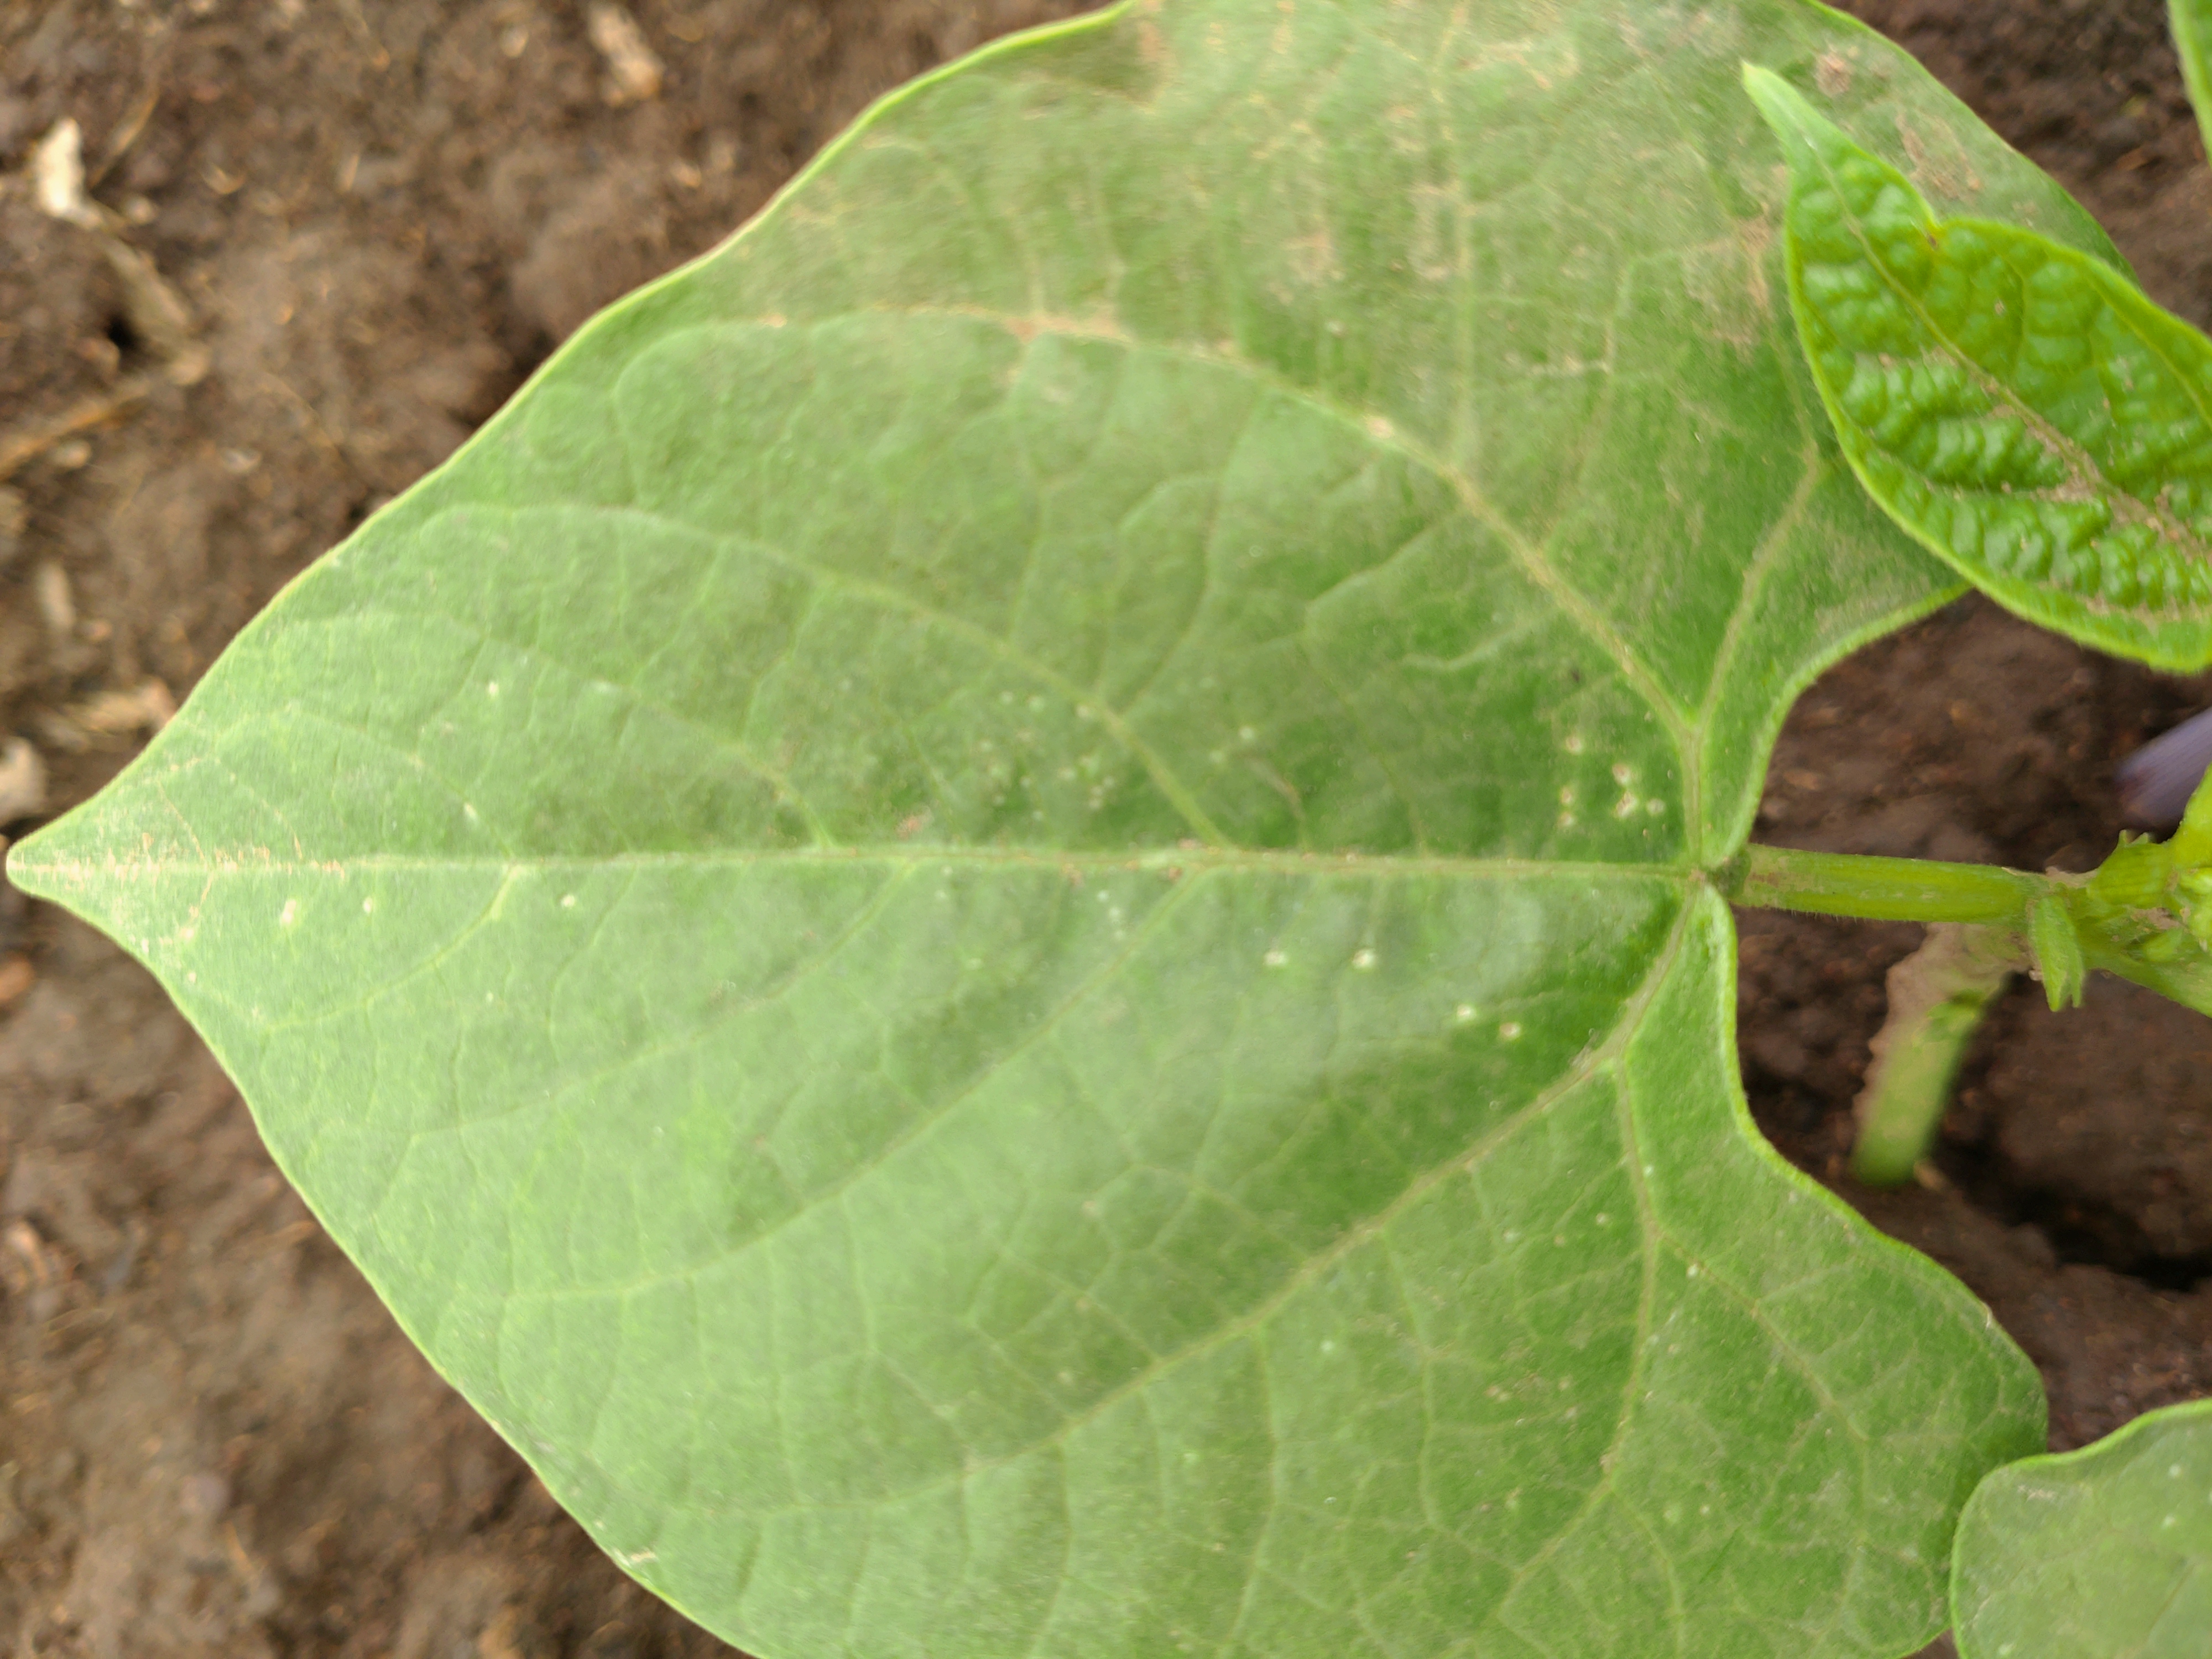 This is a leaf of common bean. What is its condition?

healthy
